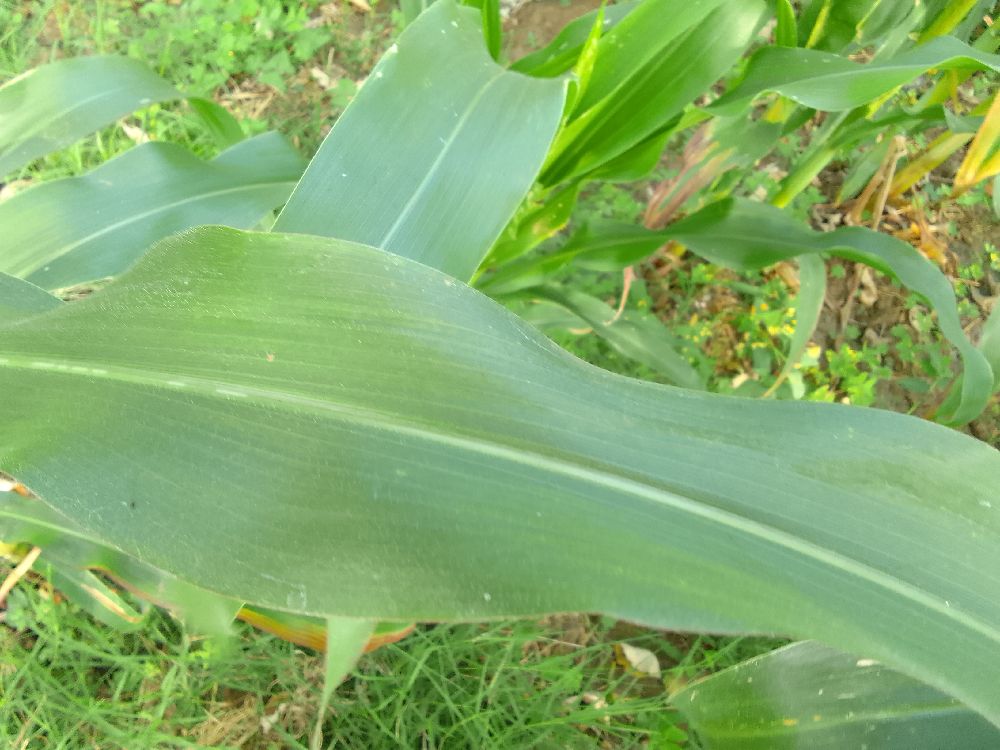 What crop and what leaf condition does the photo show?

maize, healthy
